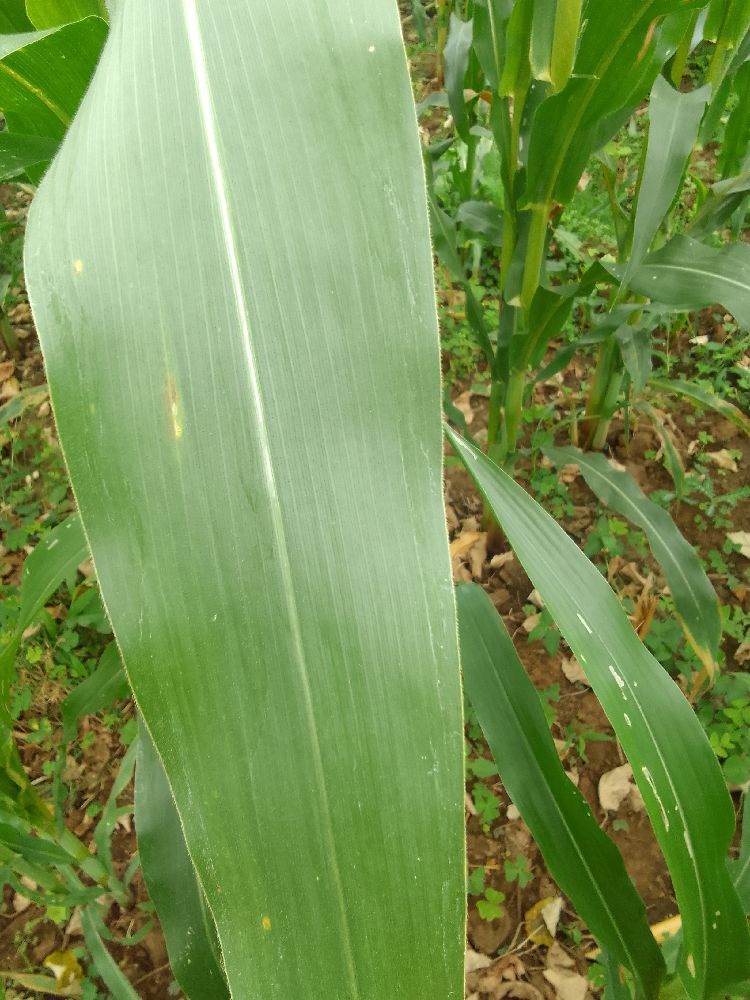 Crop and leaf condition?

maize, healthy
